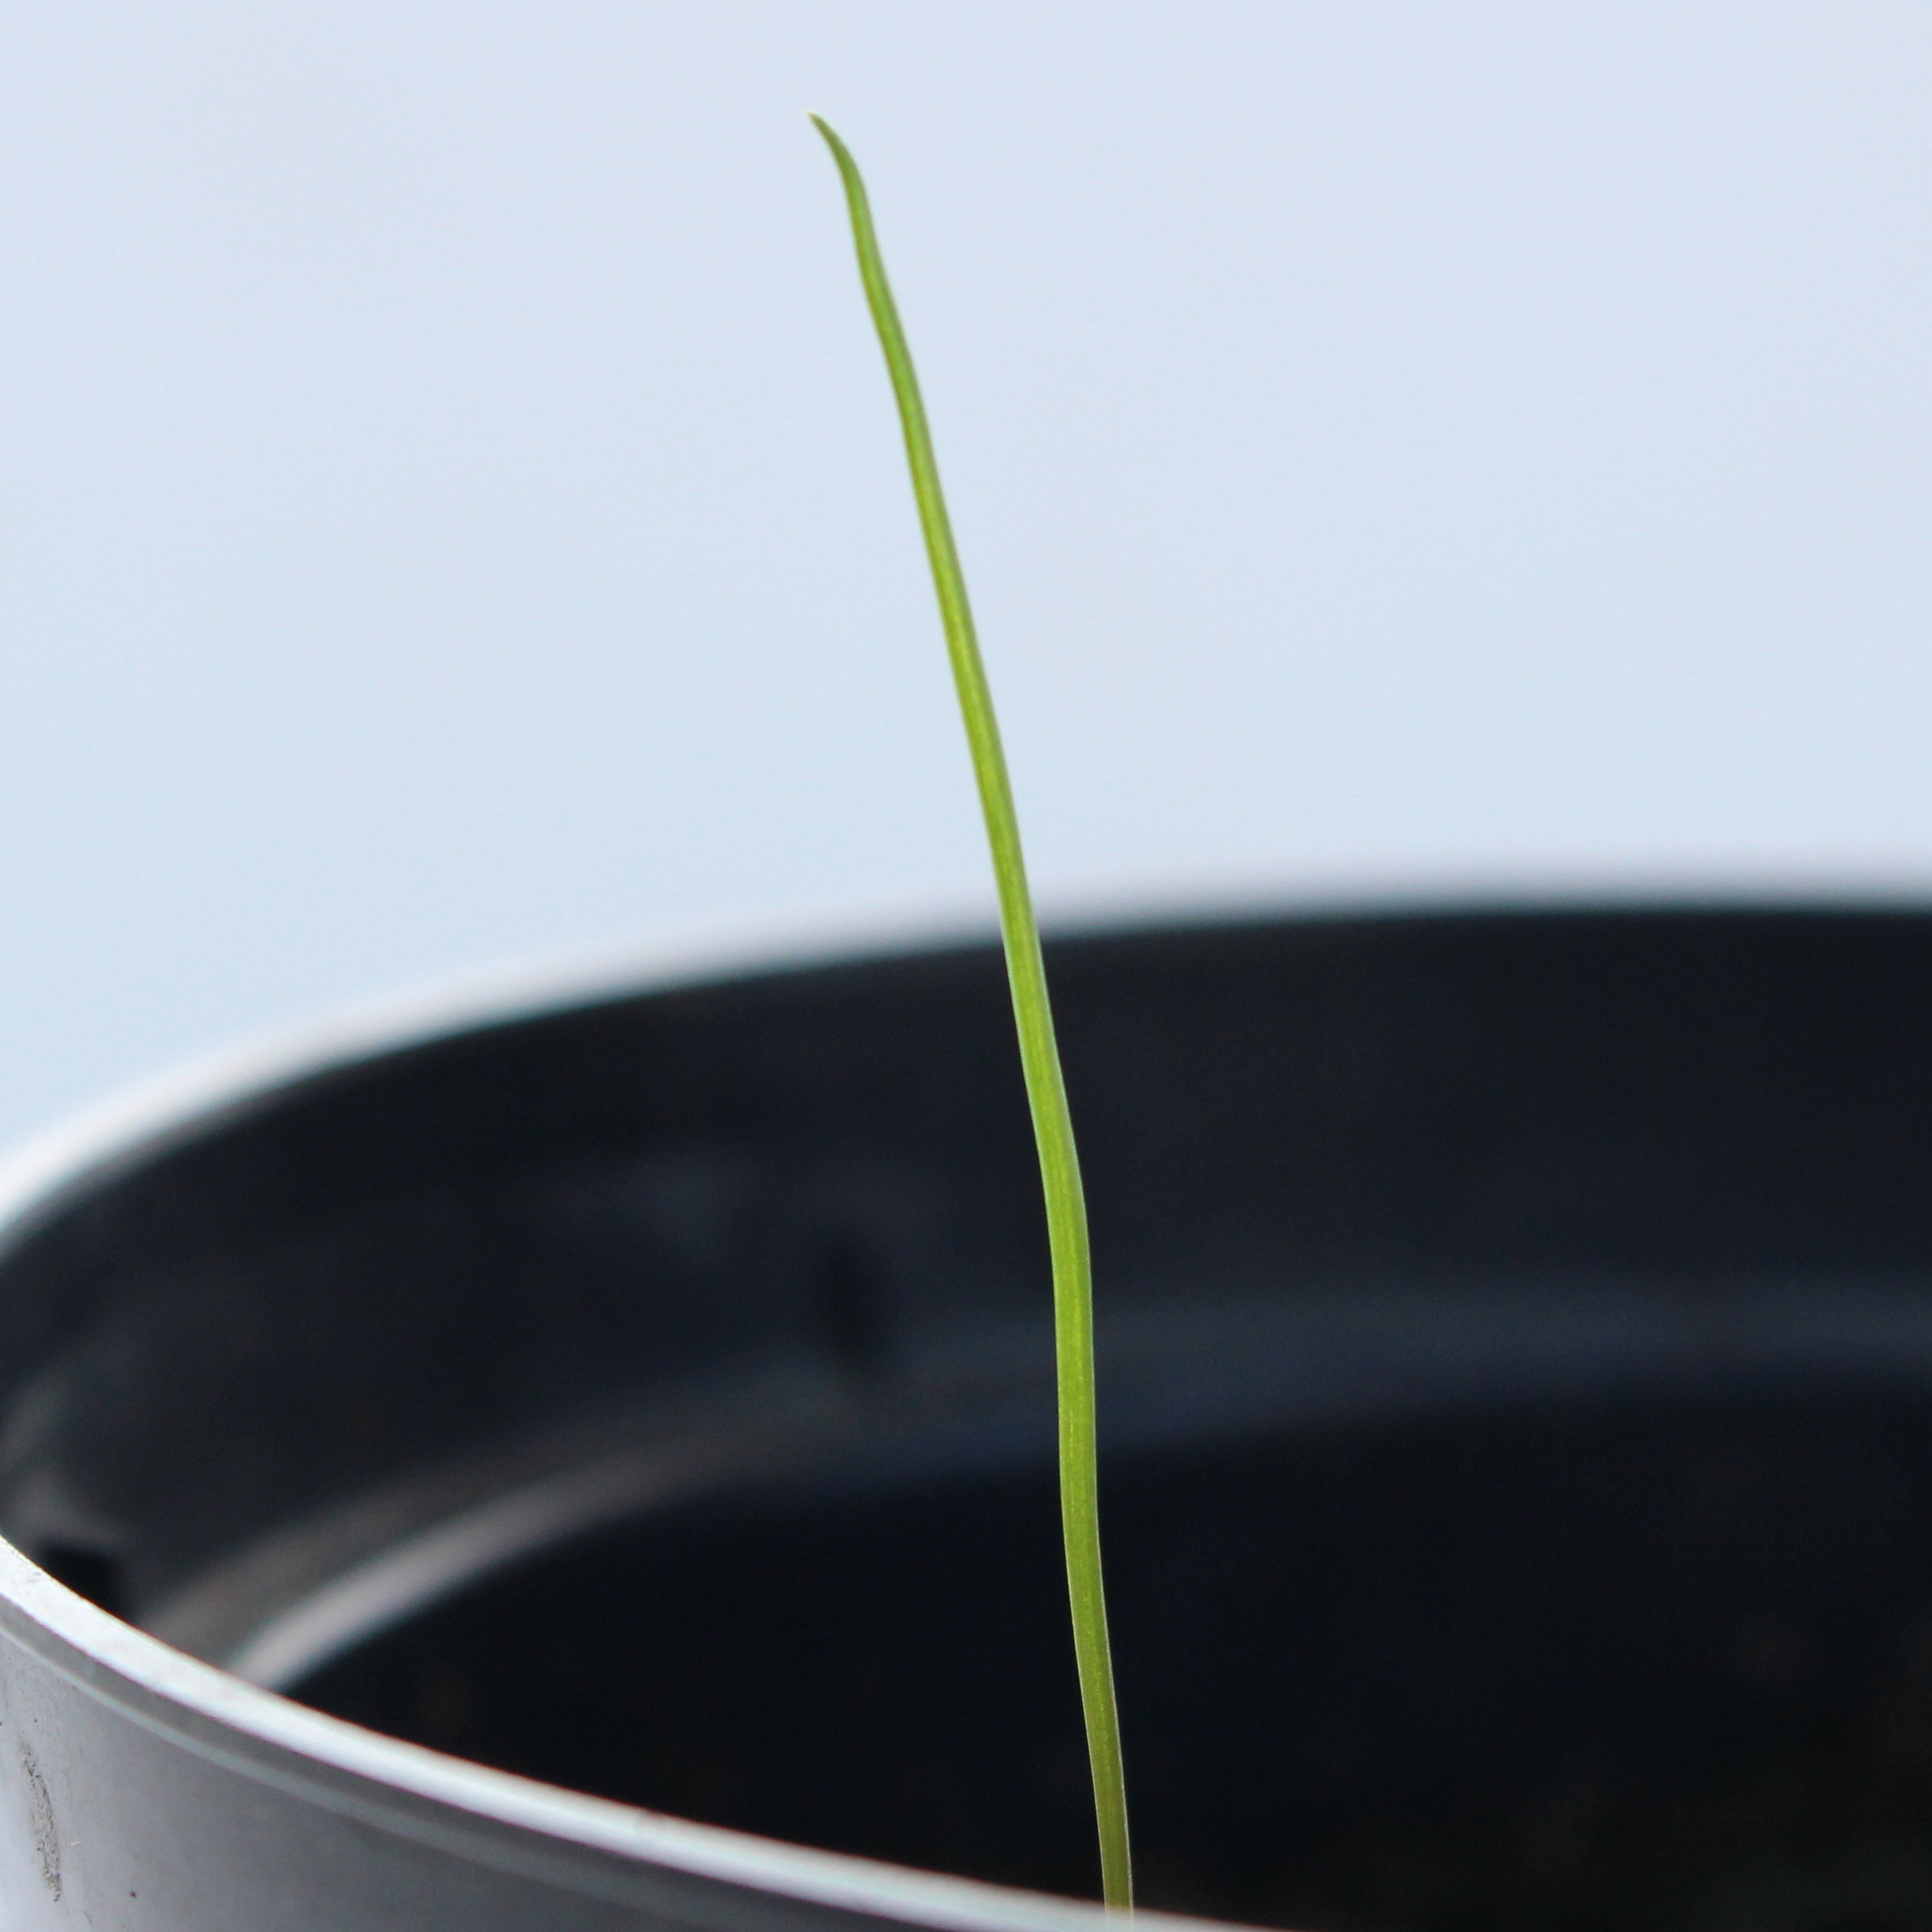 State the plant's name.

Lolium multiflorum
